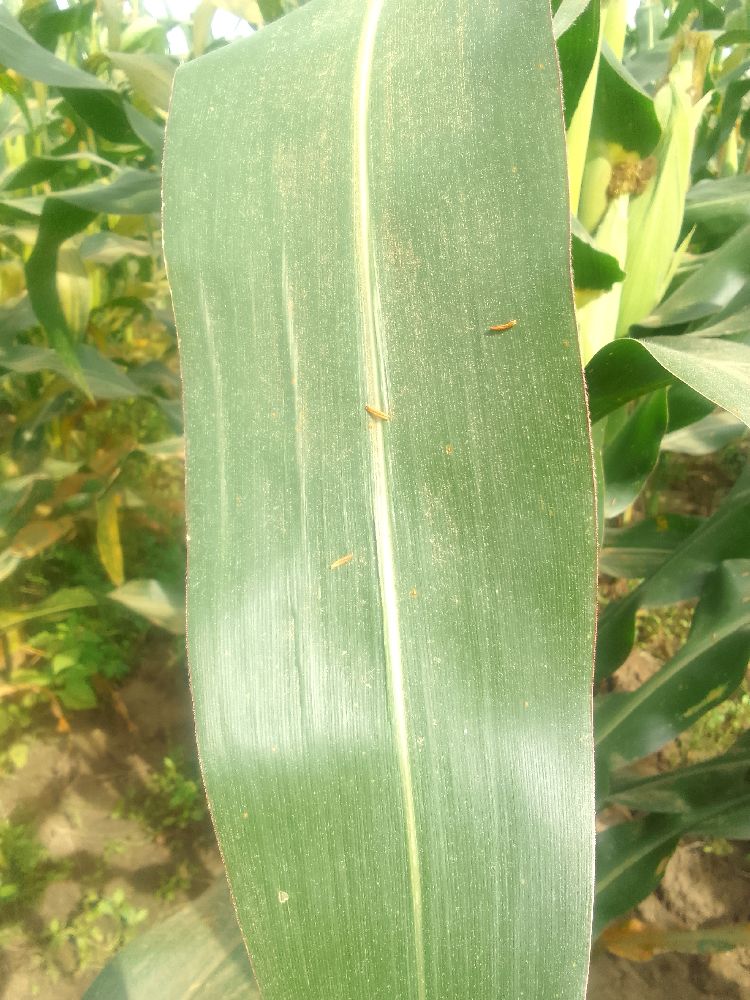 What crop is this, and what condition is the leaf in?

maize, healthy
